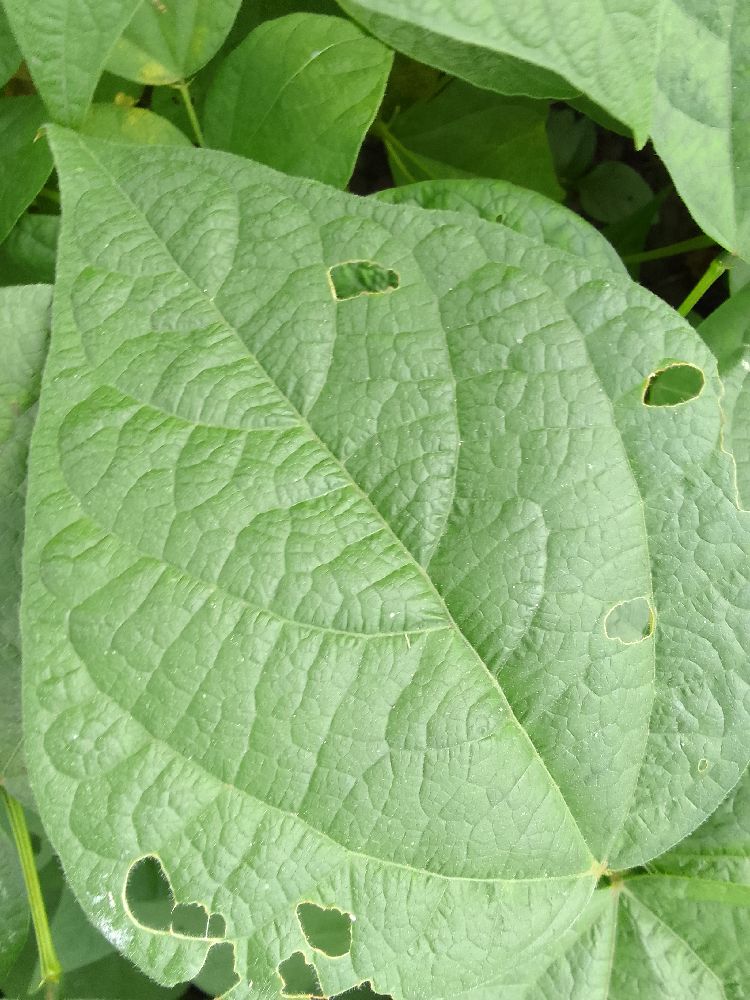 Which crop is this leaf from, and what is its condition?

common bean, healthy
